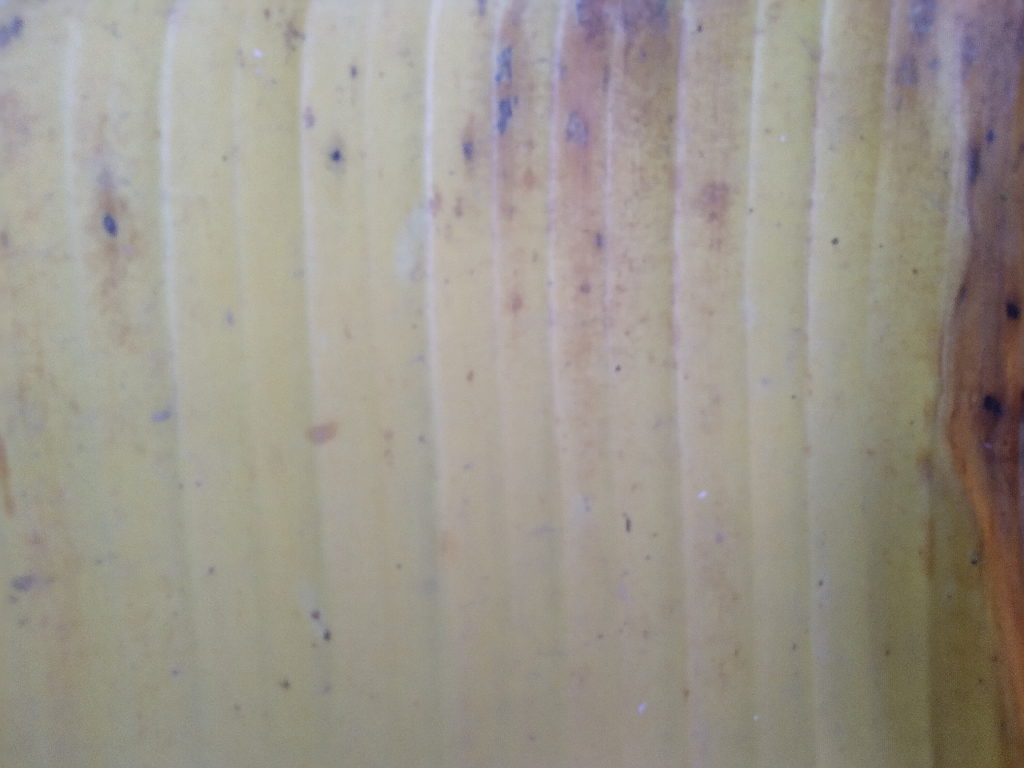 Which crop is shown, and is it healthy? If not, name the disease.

banana, fusarium wilt race 1
